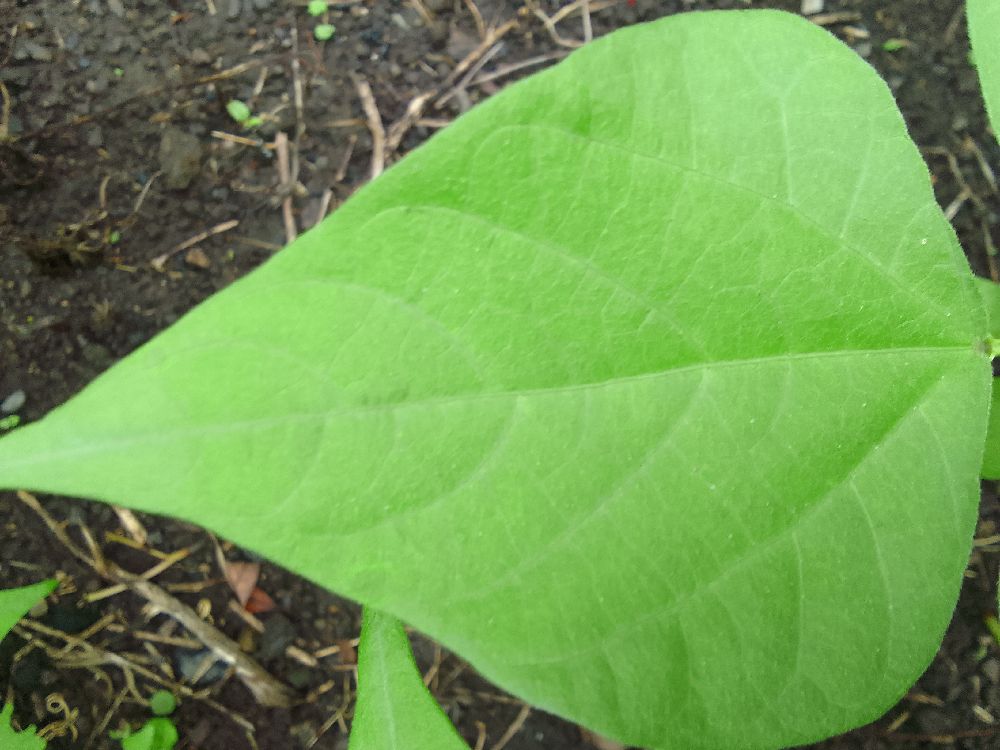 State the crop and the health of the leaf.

common bean, healthy
